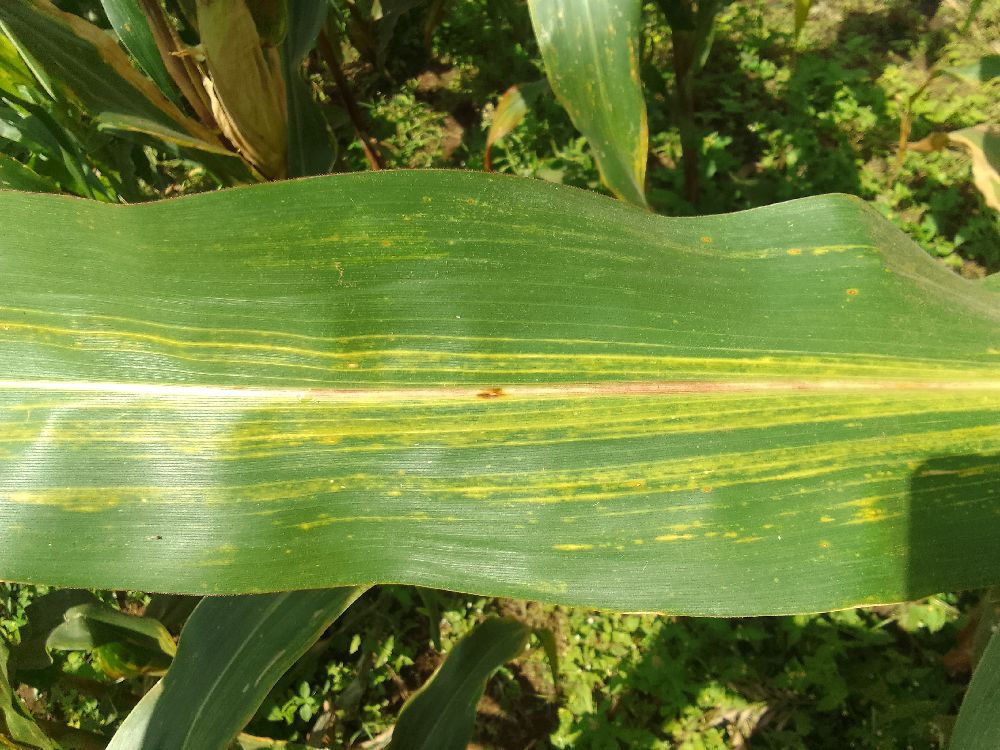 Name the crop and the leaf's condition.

maize, maize lethal necrosis
